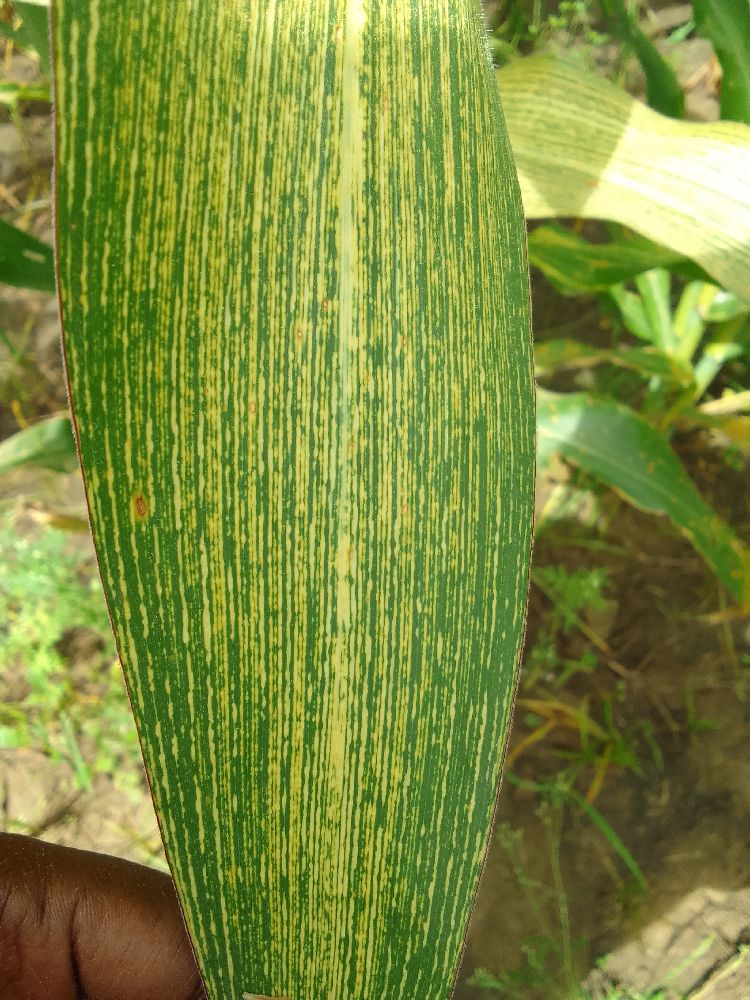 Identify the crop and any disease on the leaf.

maize, maize streak virus
